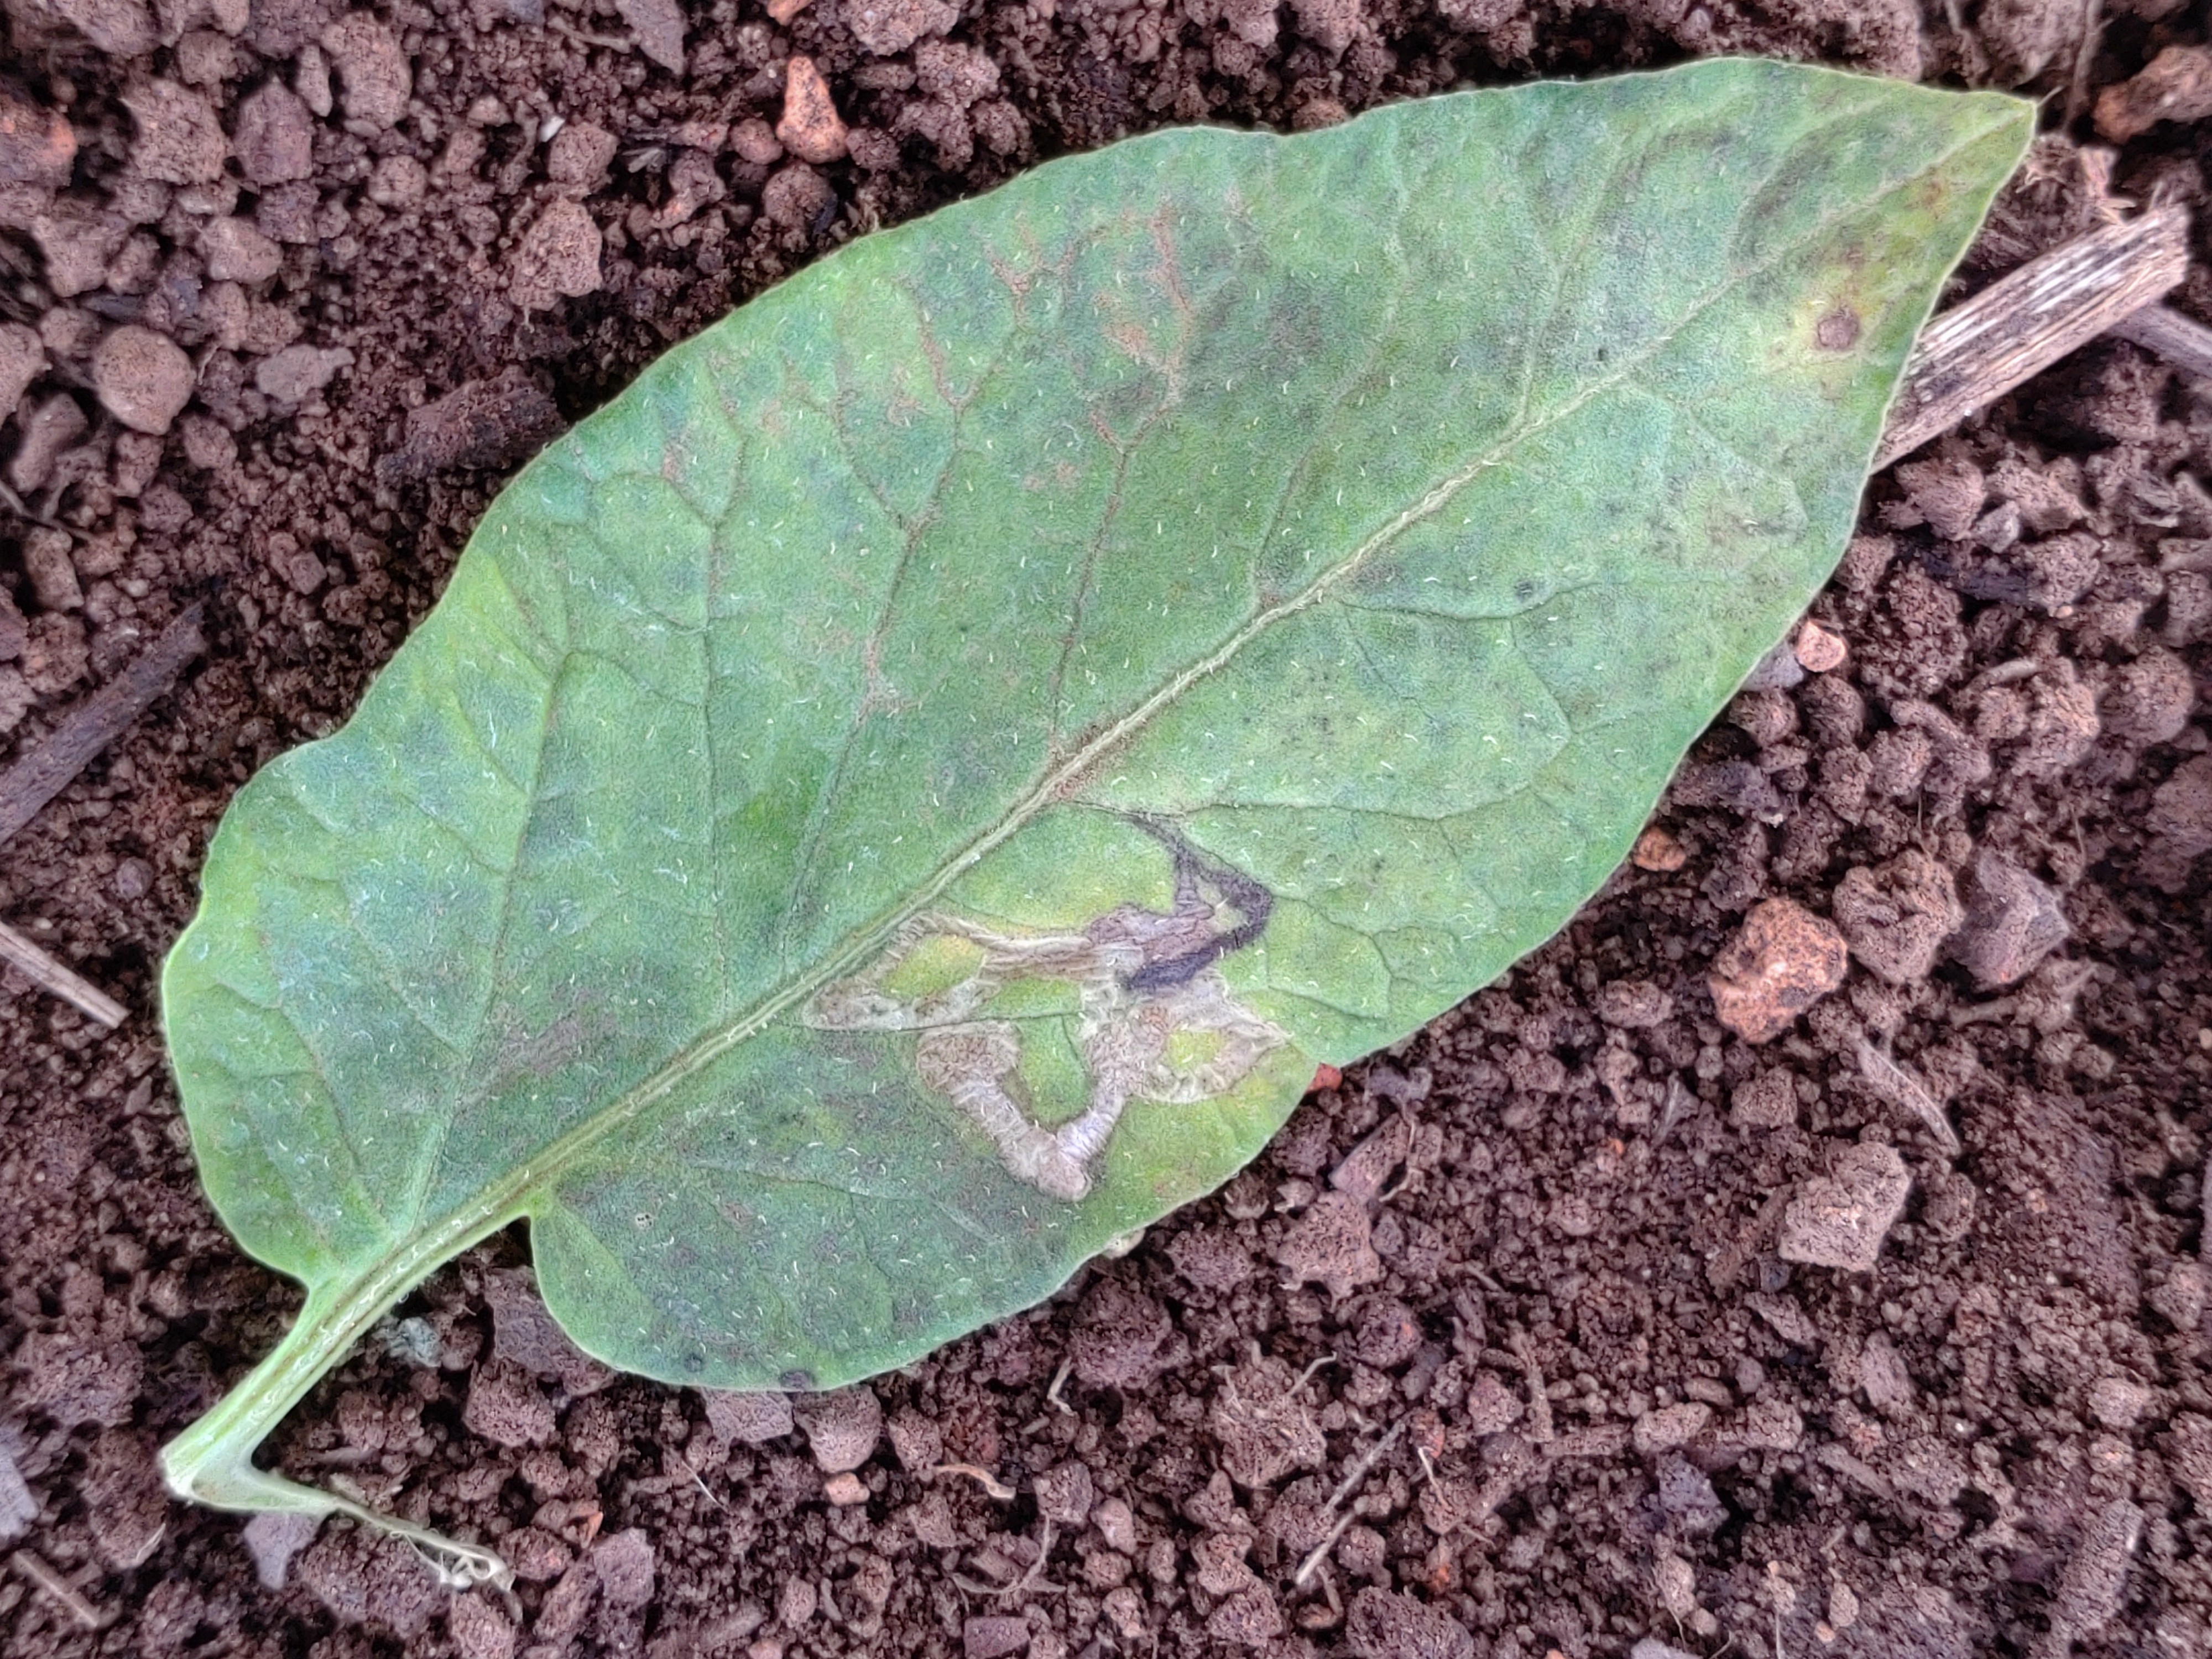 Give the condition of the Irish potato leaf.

late blight
